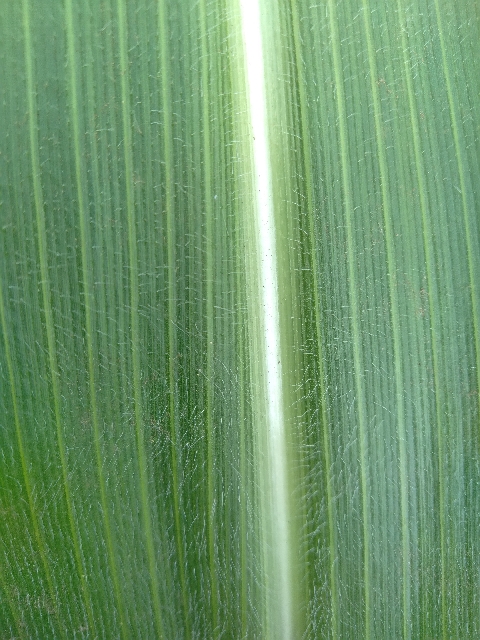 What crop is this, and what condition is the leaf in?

maize, healthy
